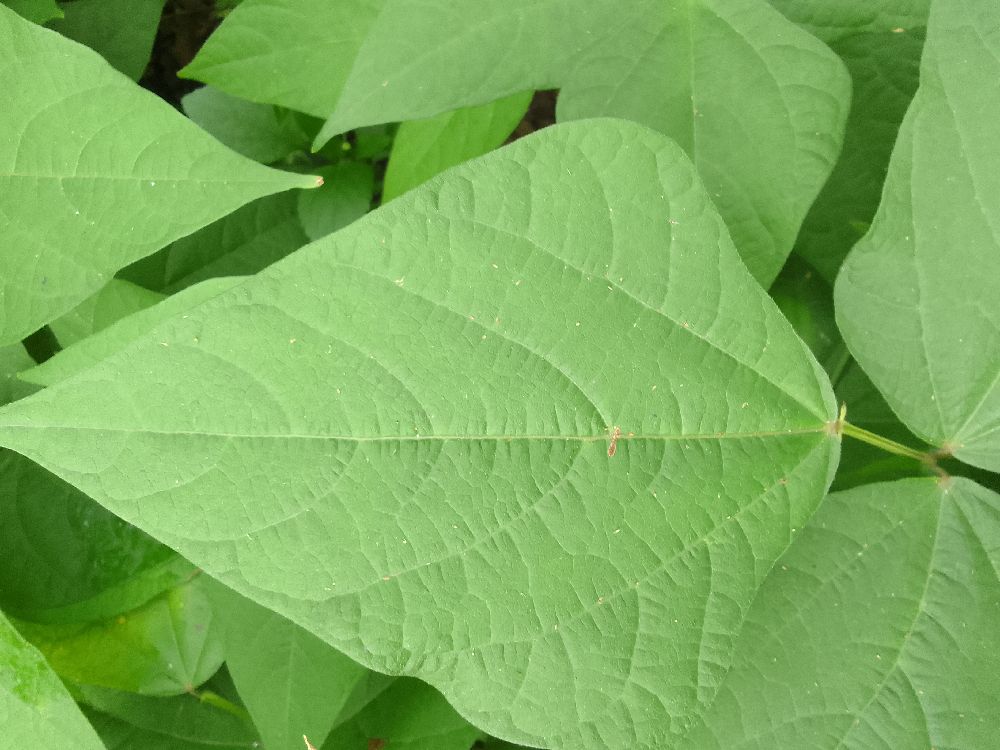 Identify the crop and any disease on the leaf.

common bean, healthy
